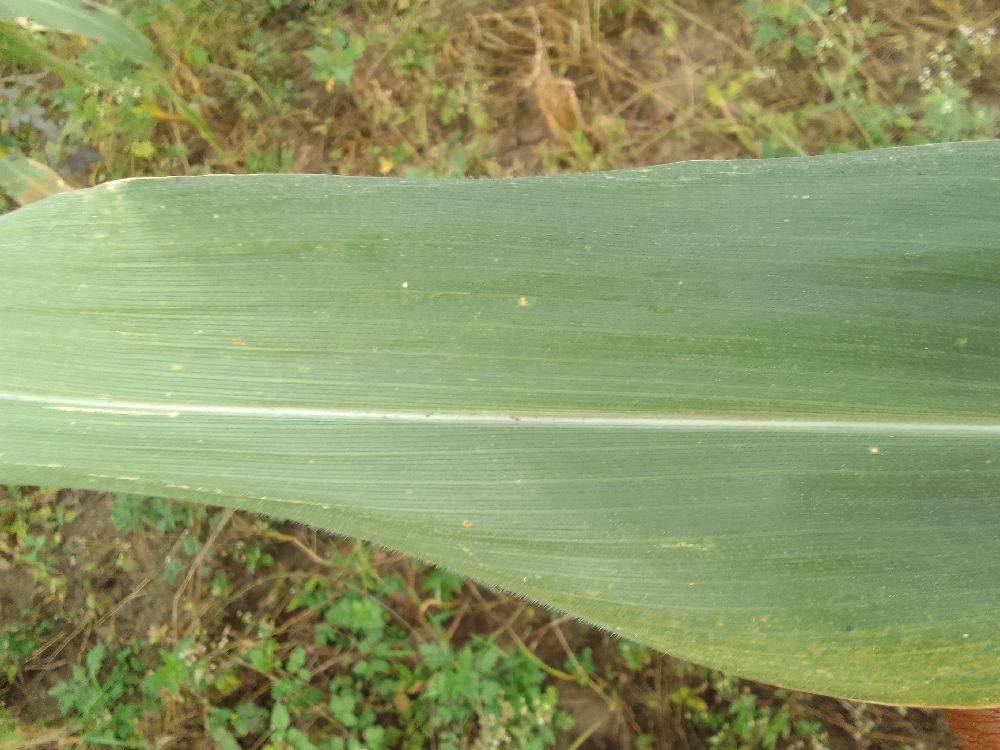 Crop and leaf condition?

maize, healthy
